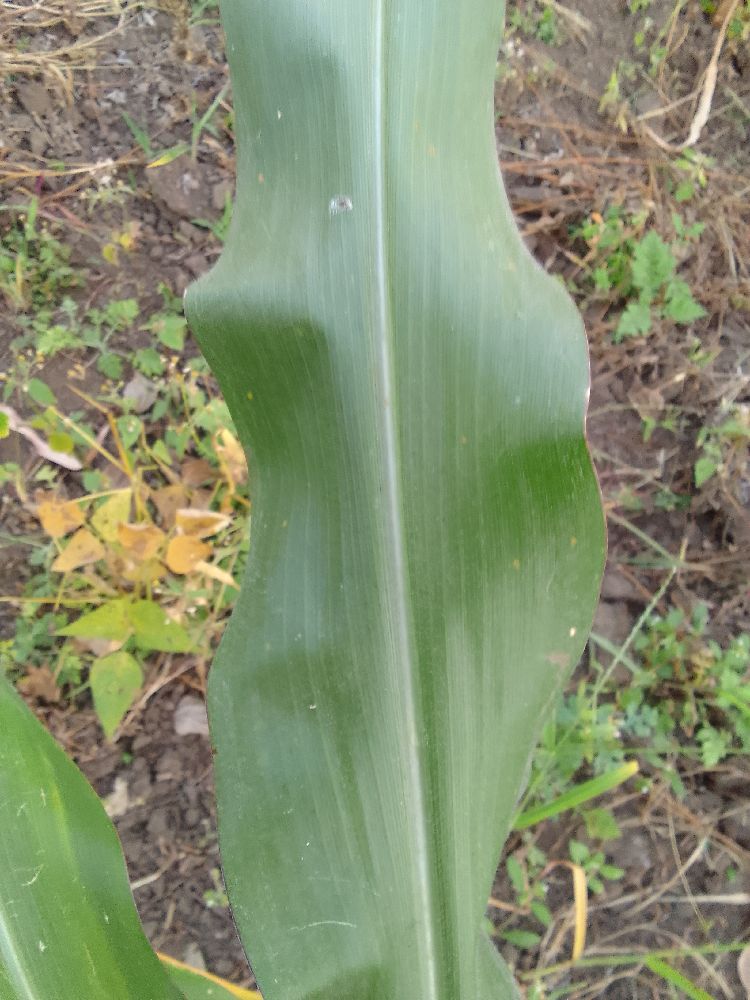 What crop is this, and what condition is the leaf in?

maize, healthy
